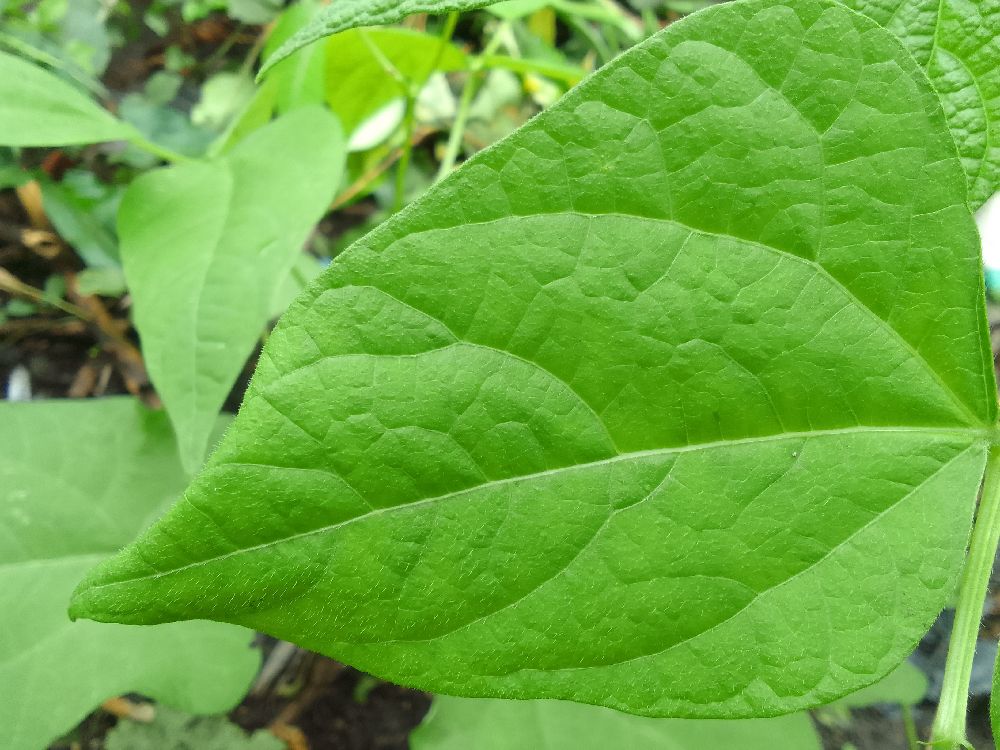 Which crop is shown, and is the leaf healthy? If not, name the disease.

common bean, healthy
